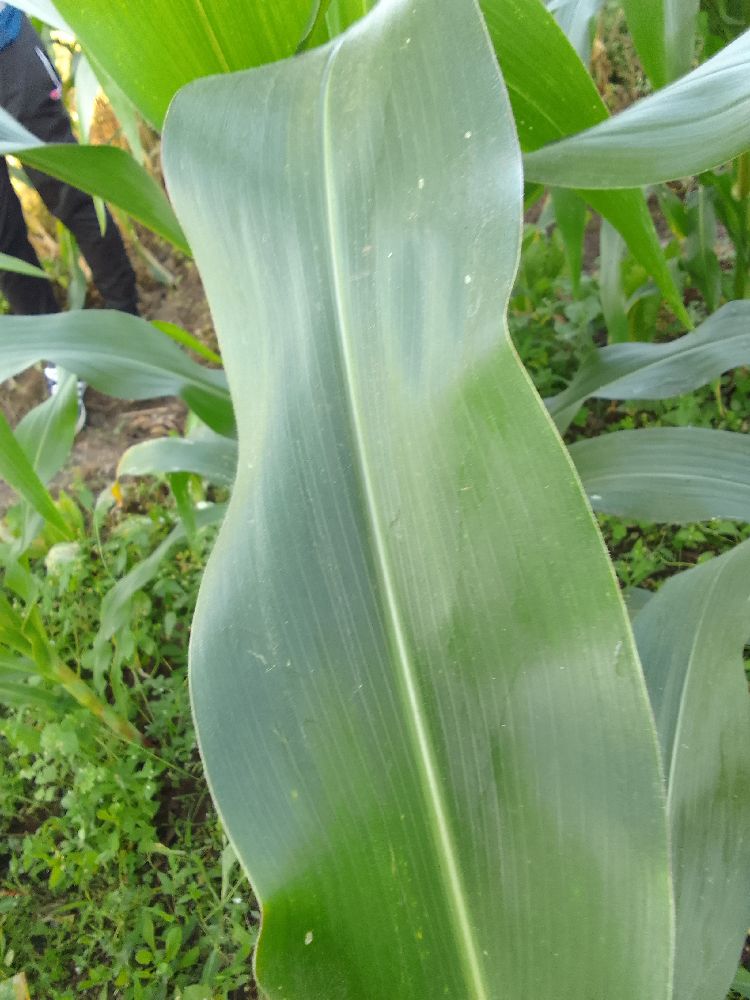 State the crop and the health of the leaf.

maize, healthy
